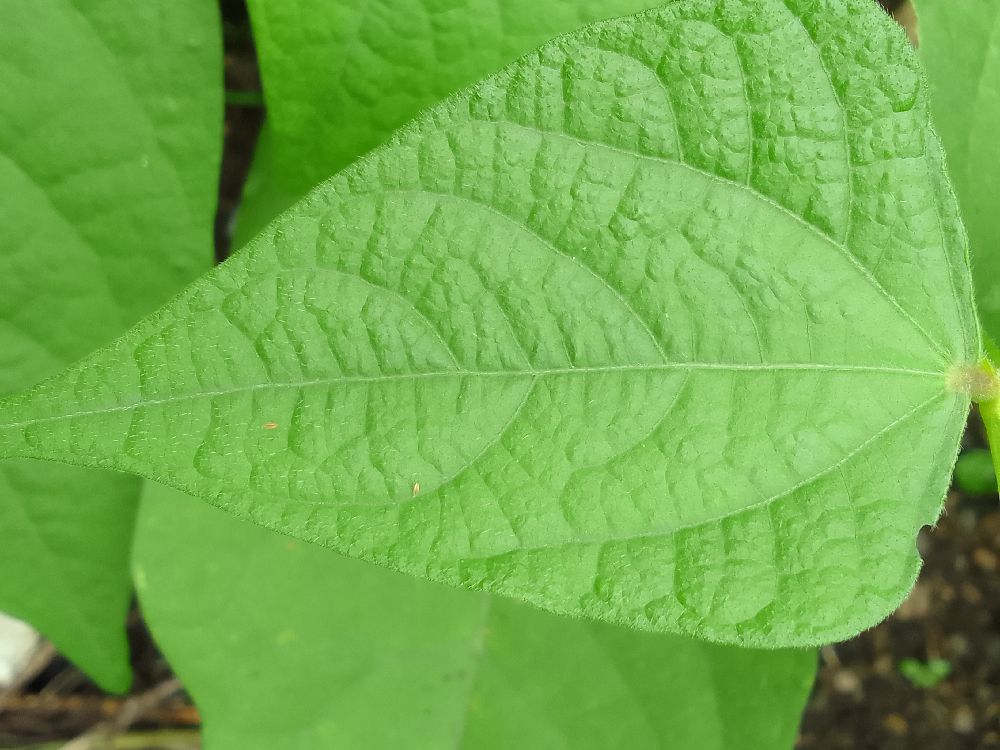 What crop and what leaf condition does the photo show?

common bean, healthy
